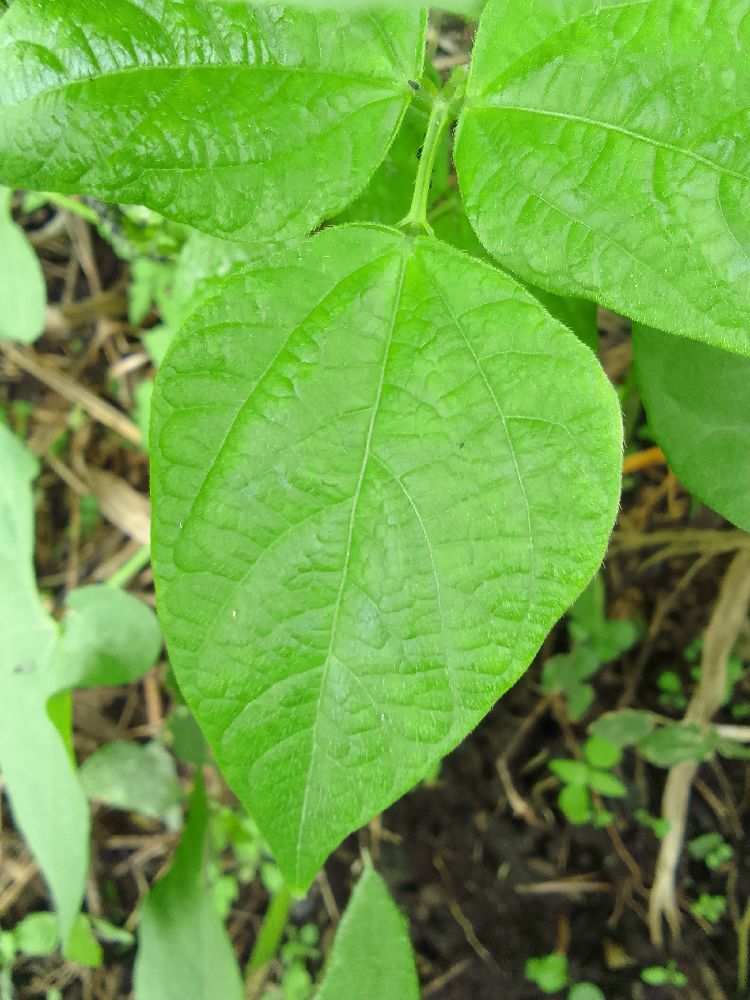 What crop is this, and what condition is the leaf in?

common bean, healthy
